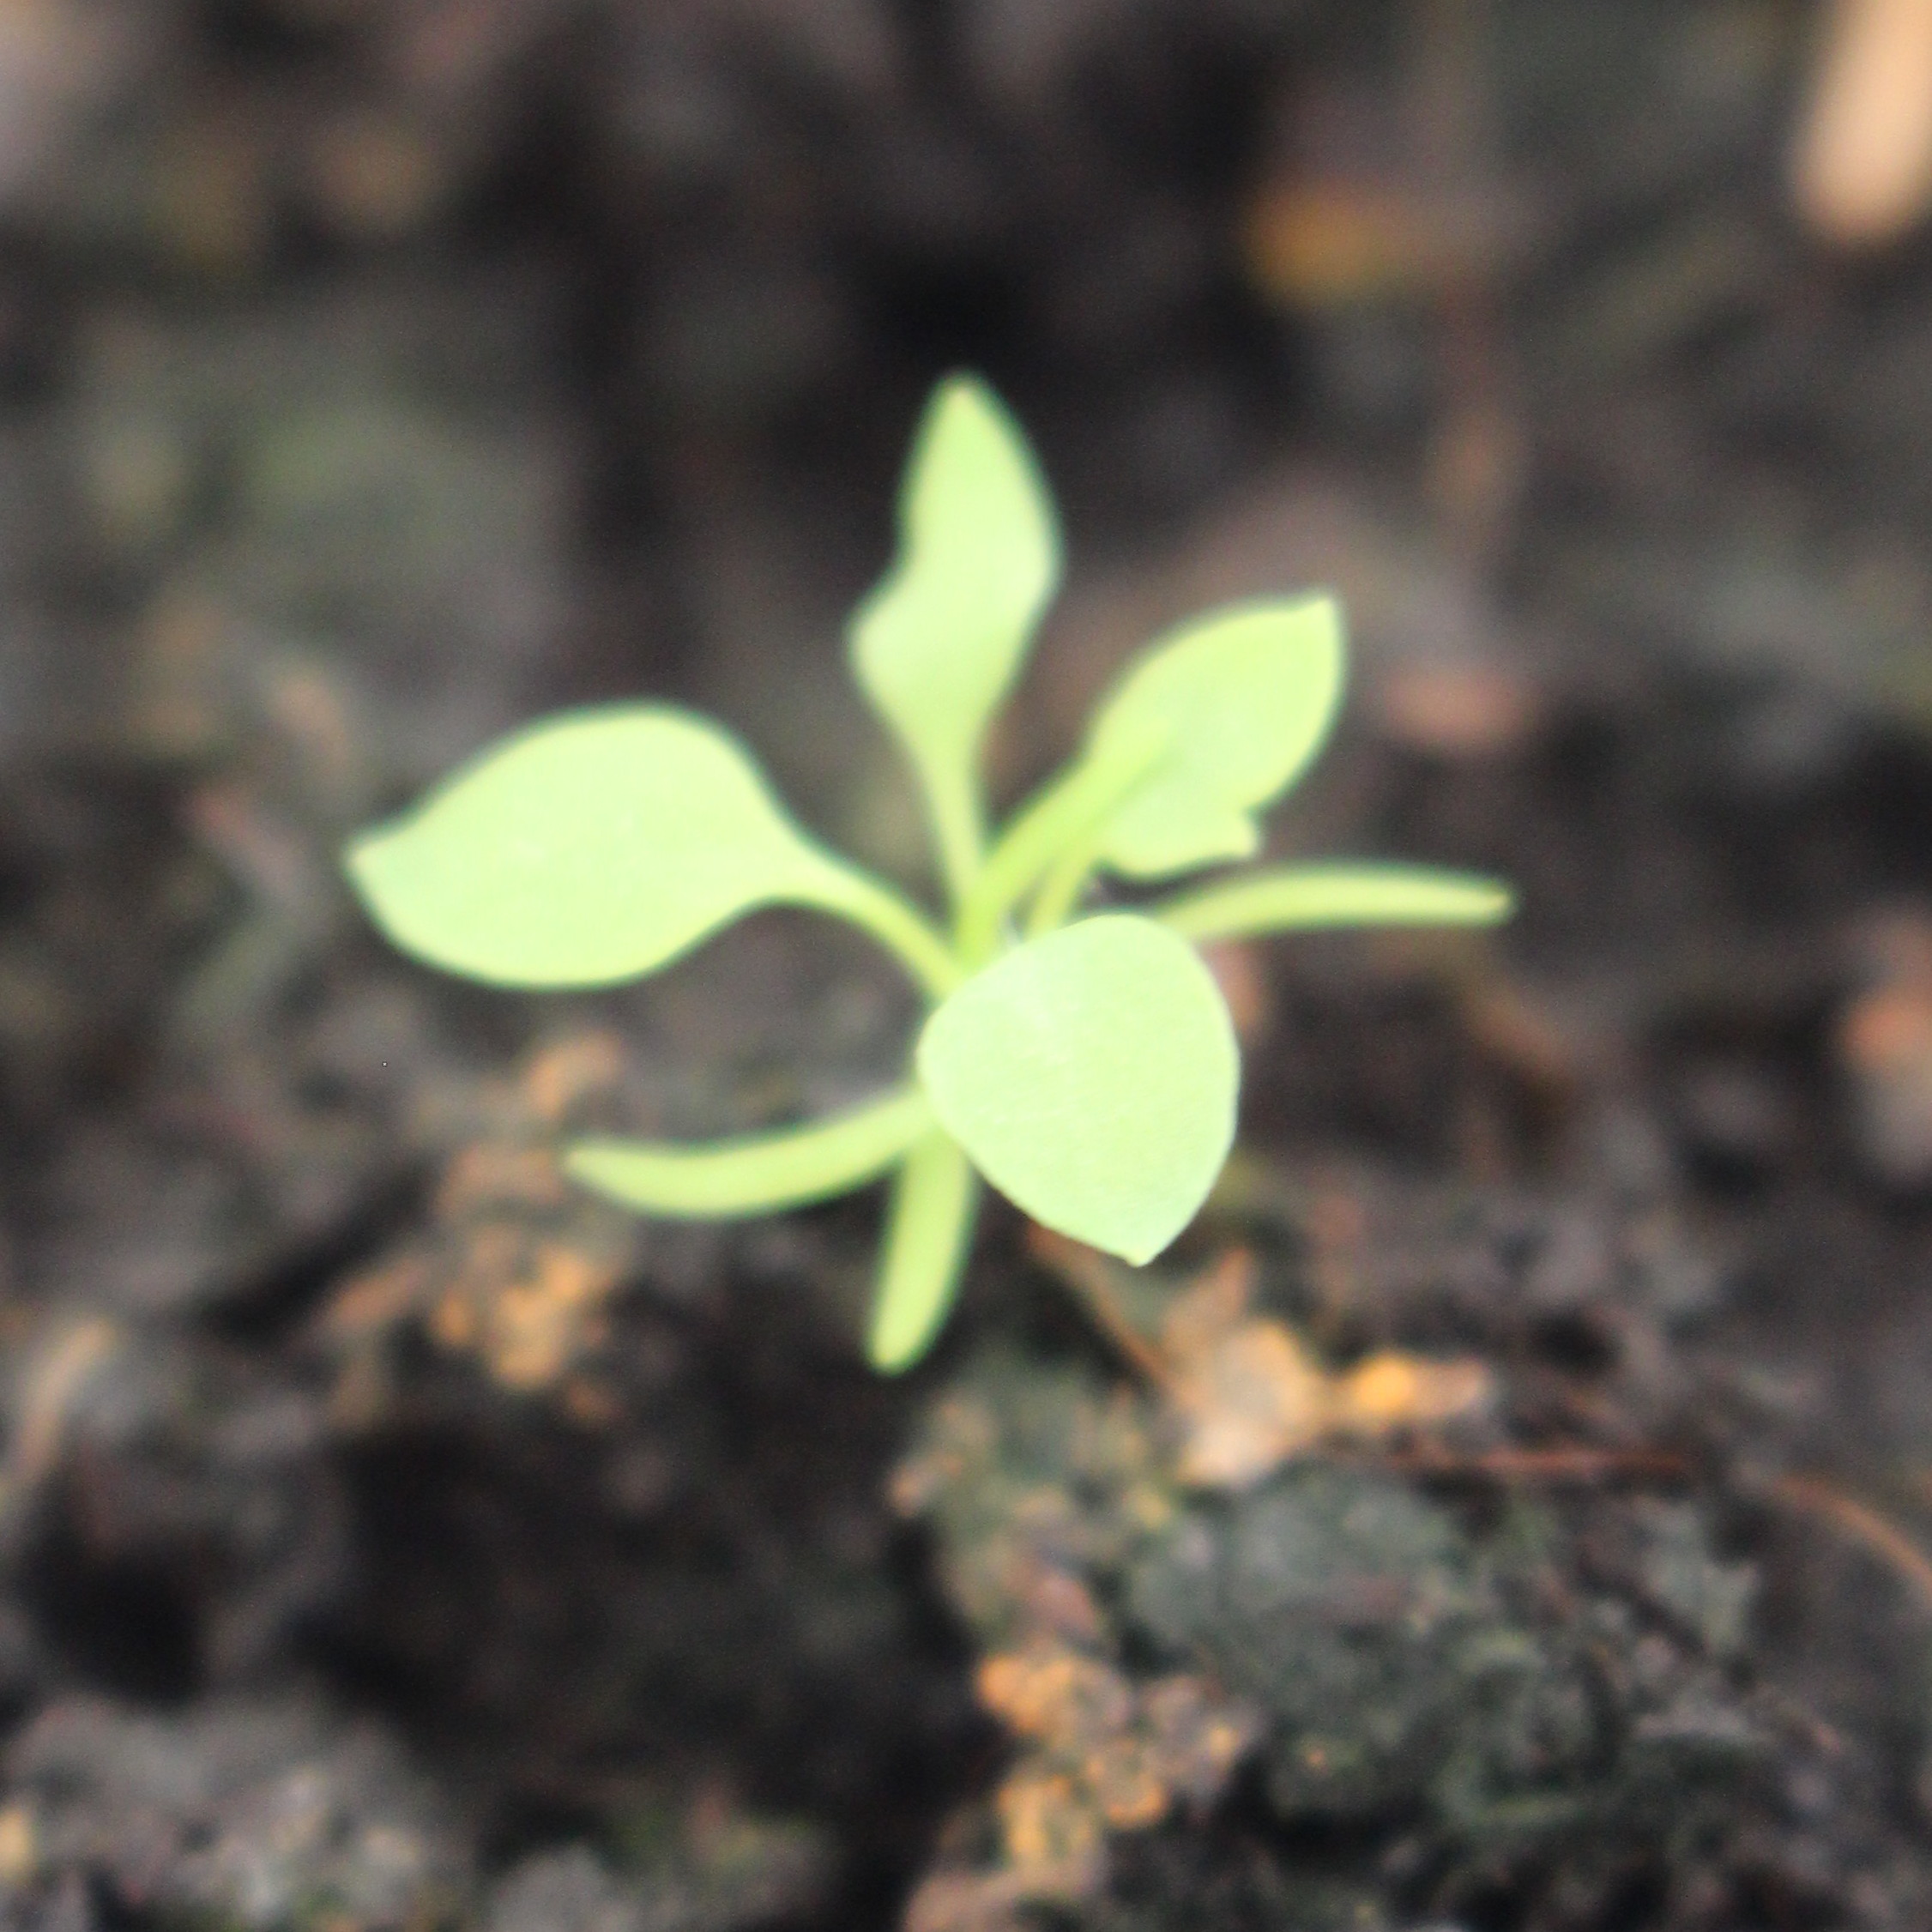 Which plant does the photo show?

Papaver rhoeas
